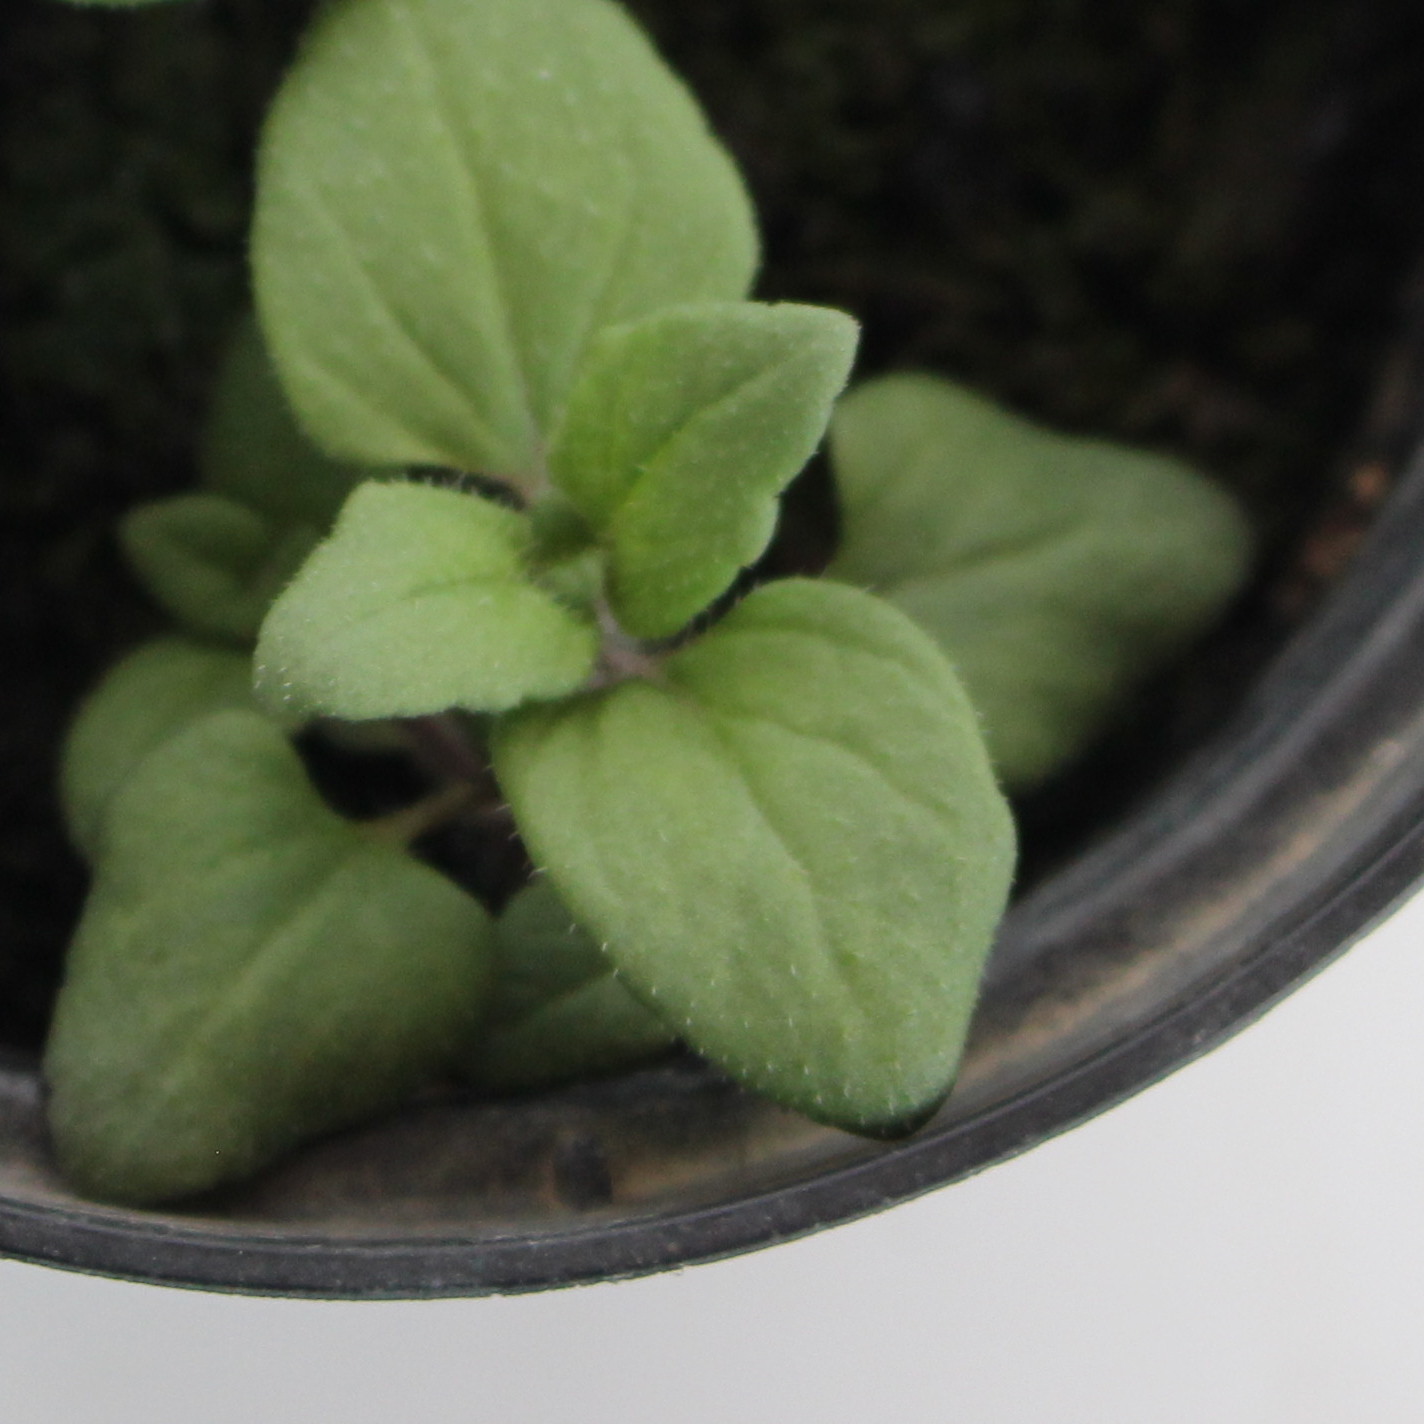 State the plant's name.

Veronica persica
